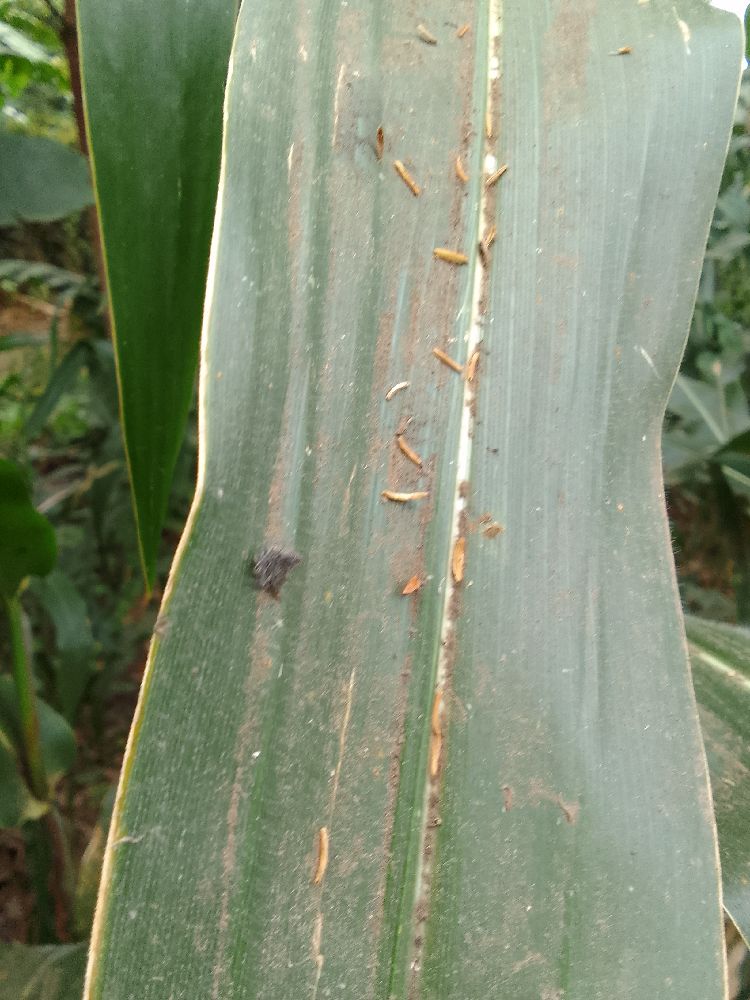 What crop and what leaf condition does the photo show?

maize, healthy
